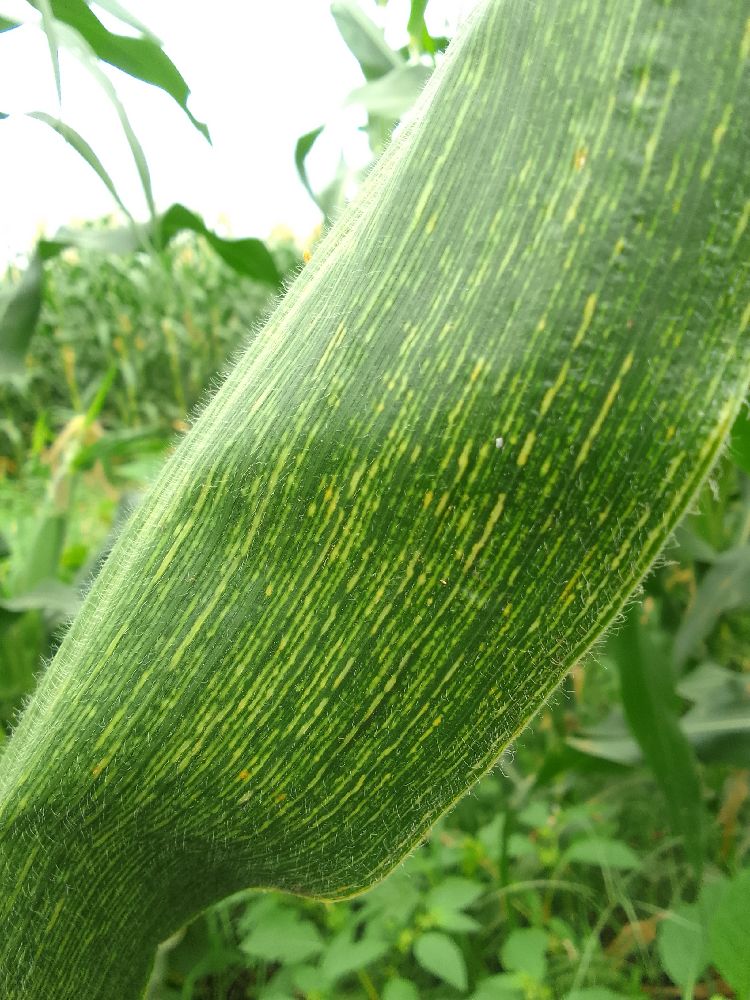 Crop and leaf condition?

maize, maize streak virus
